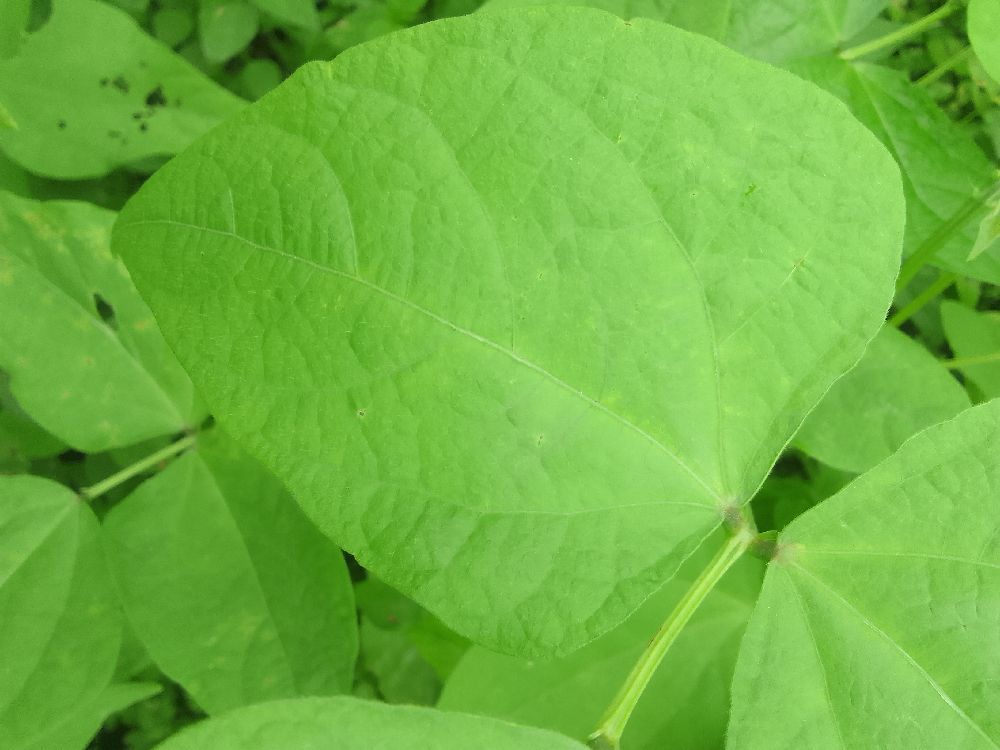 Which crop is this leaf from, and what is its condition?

common bean, healthy
